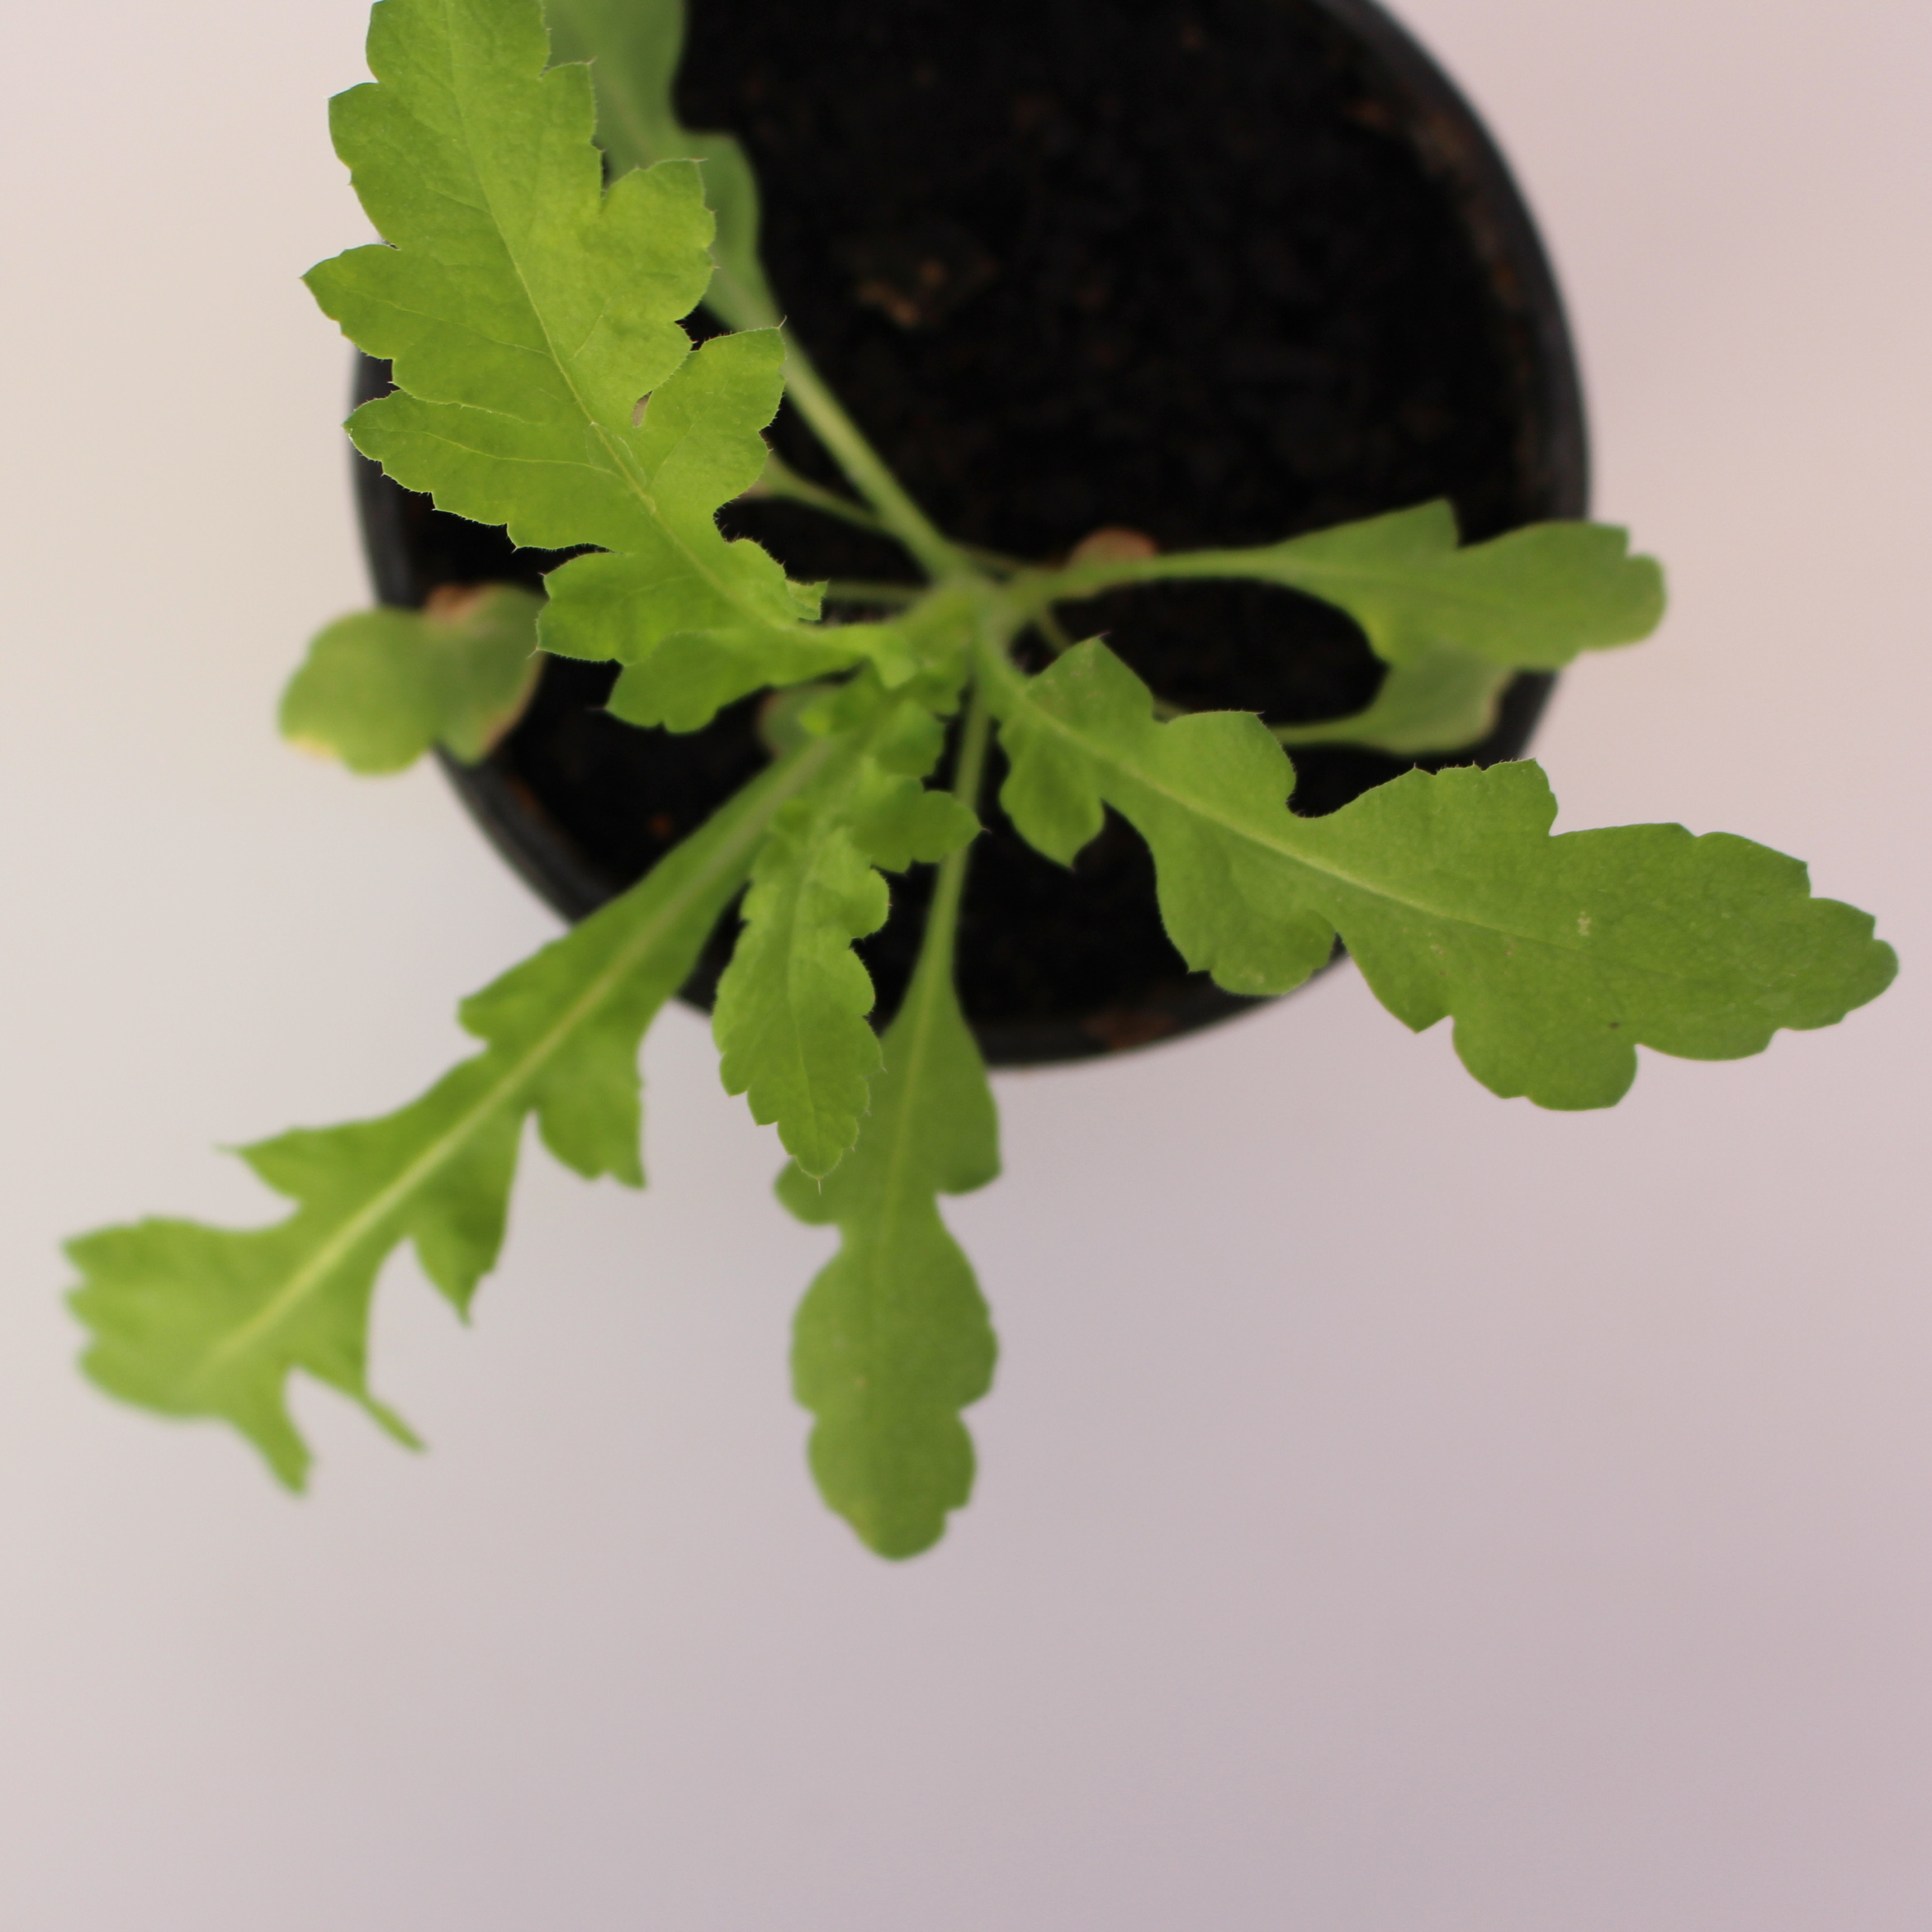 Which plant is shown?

Papaver rhoeas
